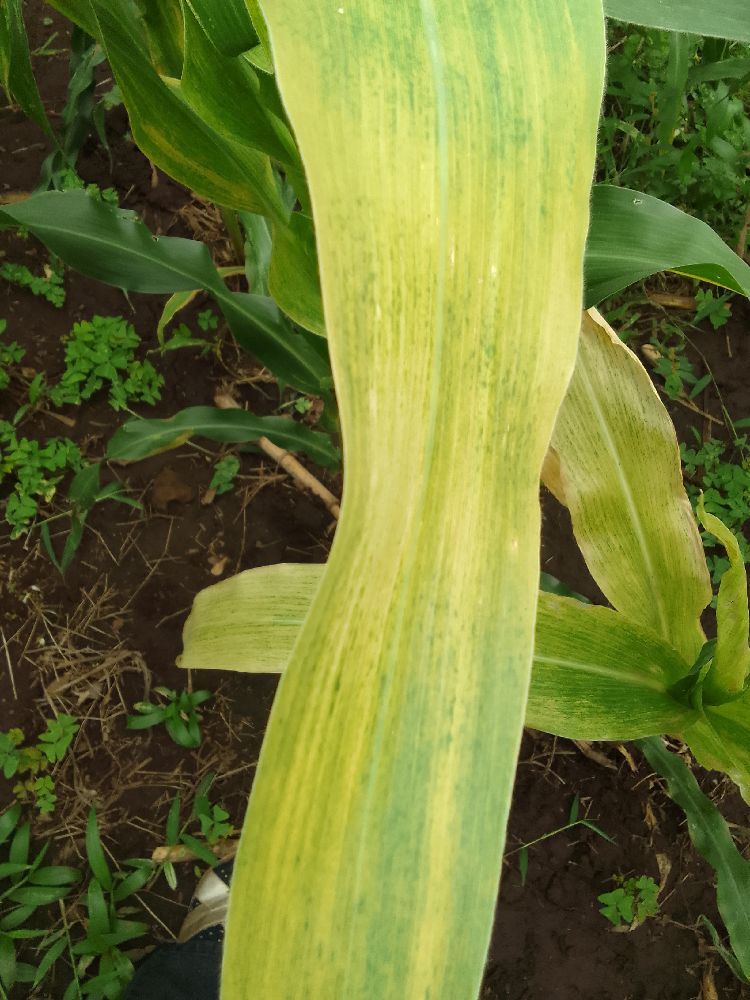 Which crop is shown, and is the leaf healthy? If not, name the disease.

maize, maize lethal necrosis
